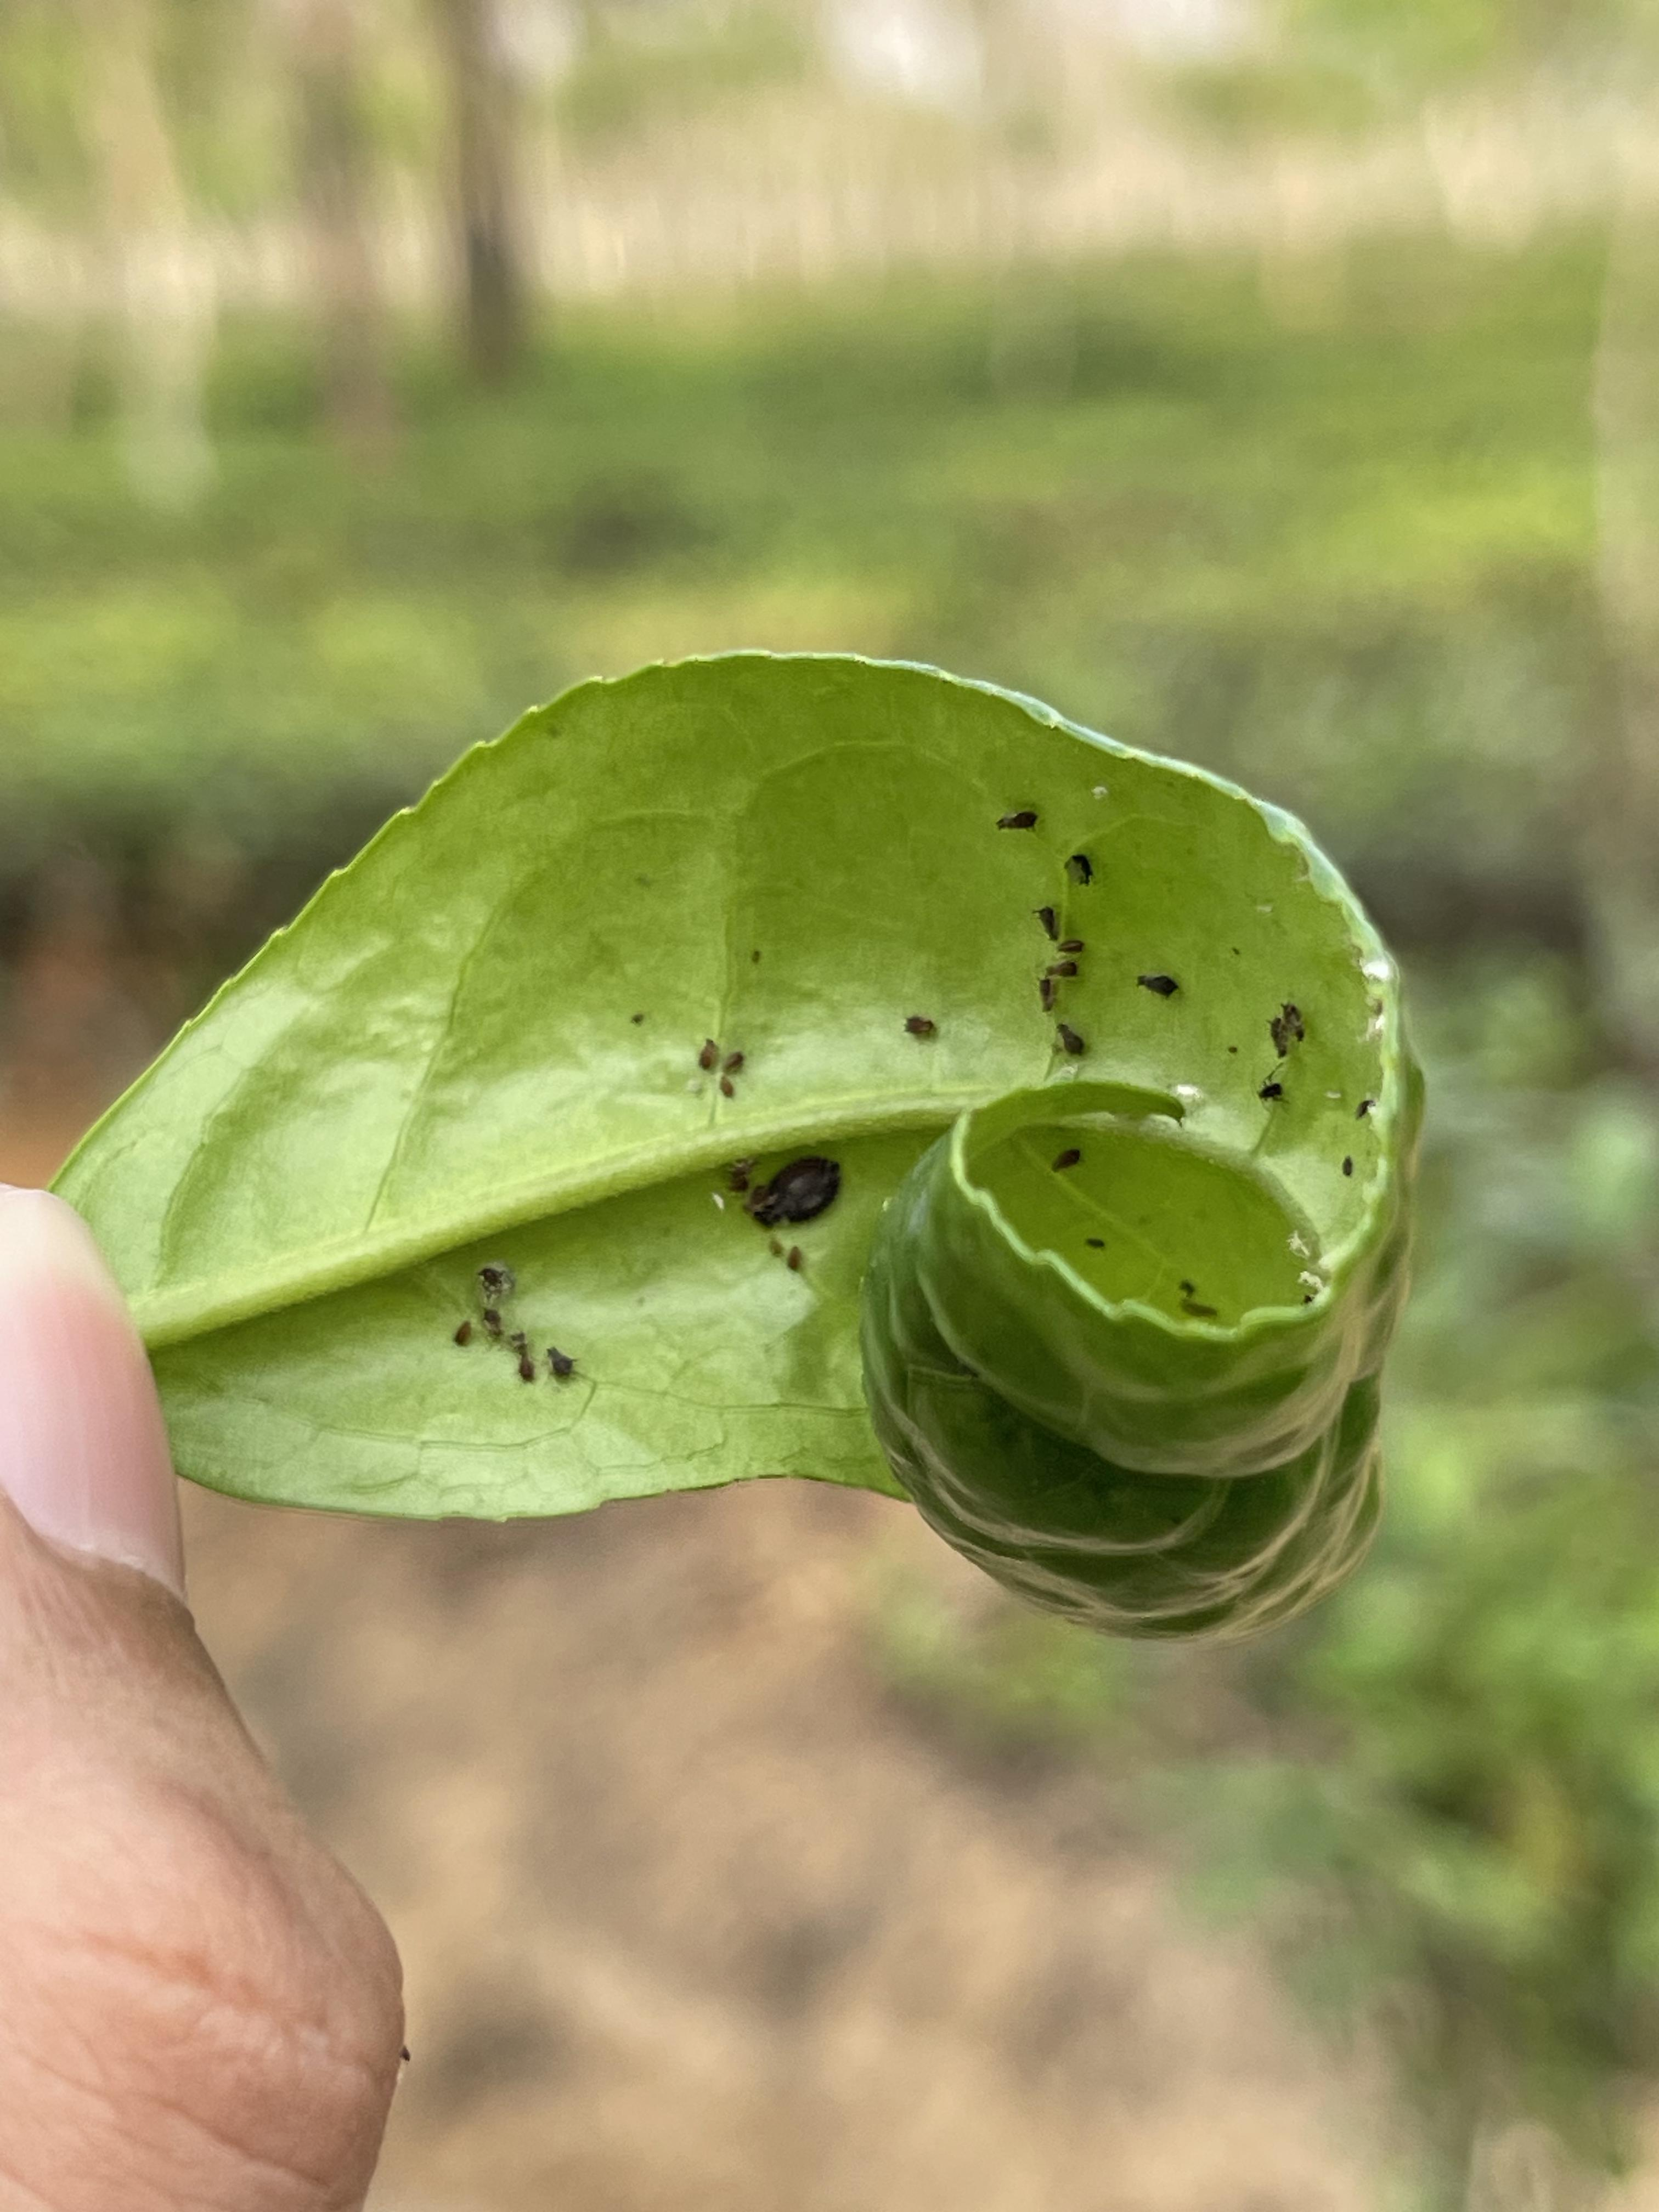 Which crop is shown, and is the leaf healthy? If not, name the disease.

tea, helopeltis
